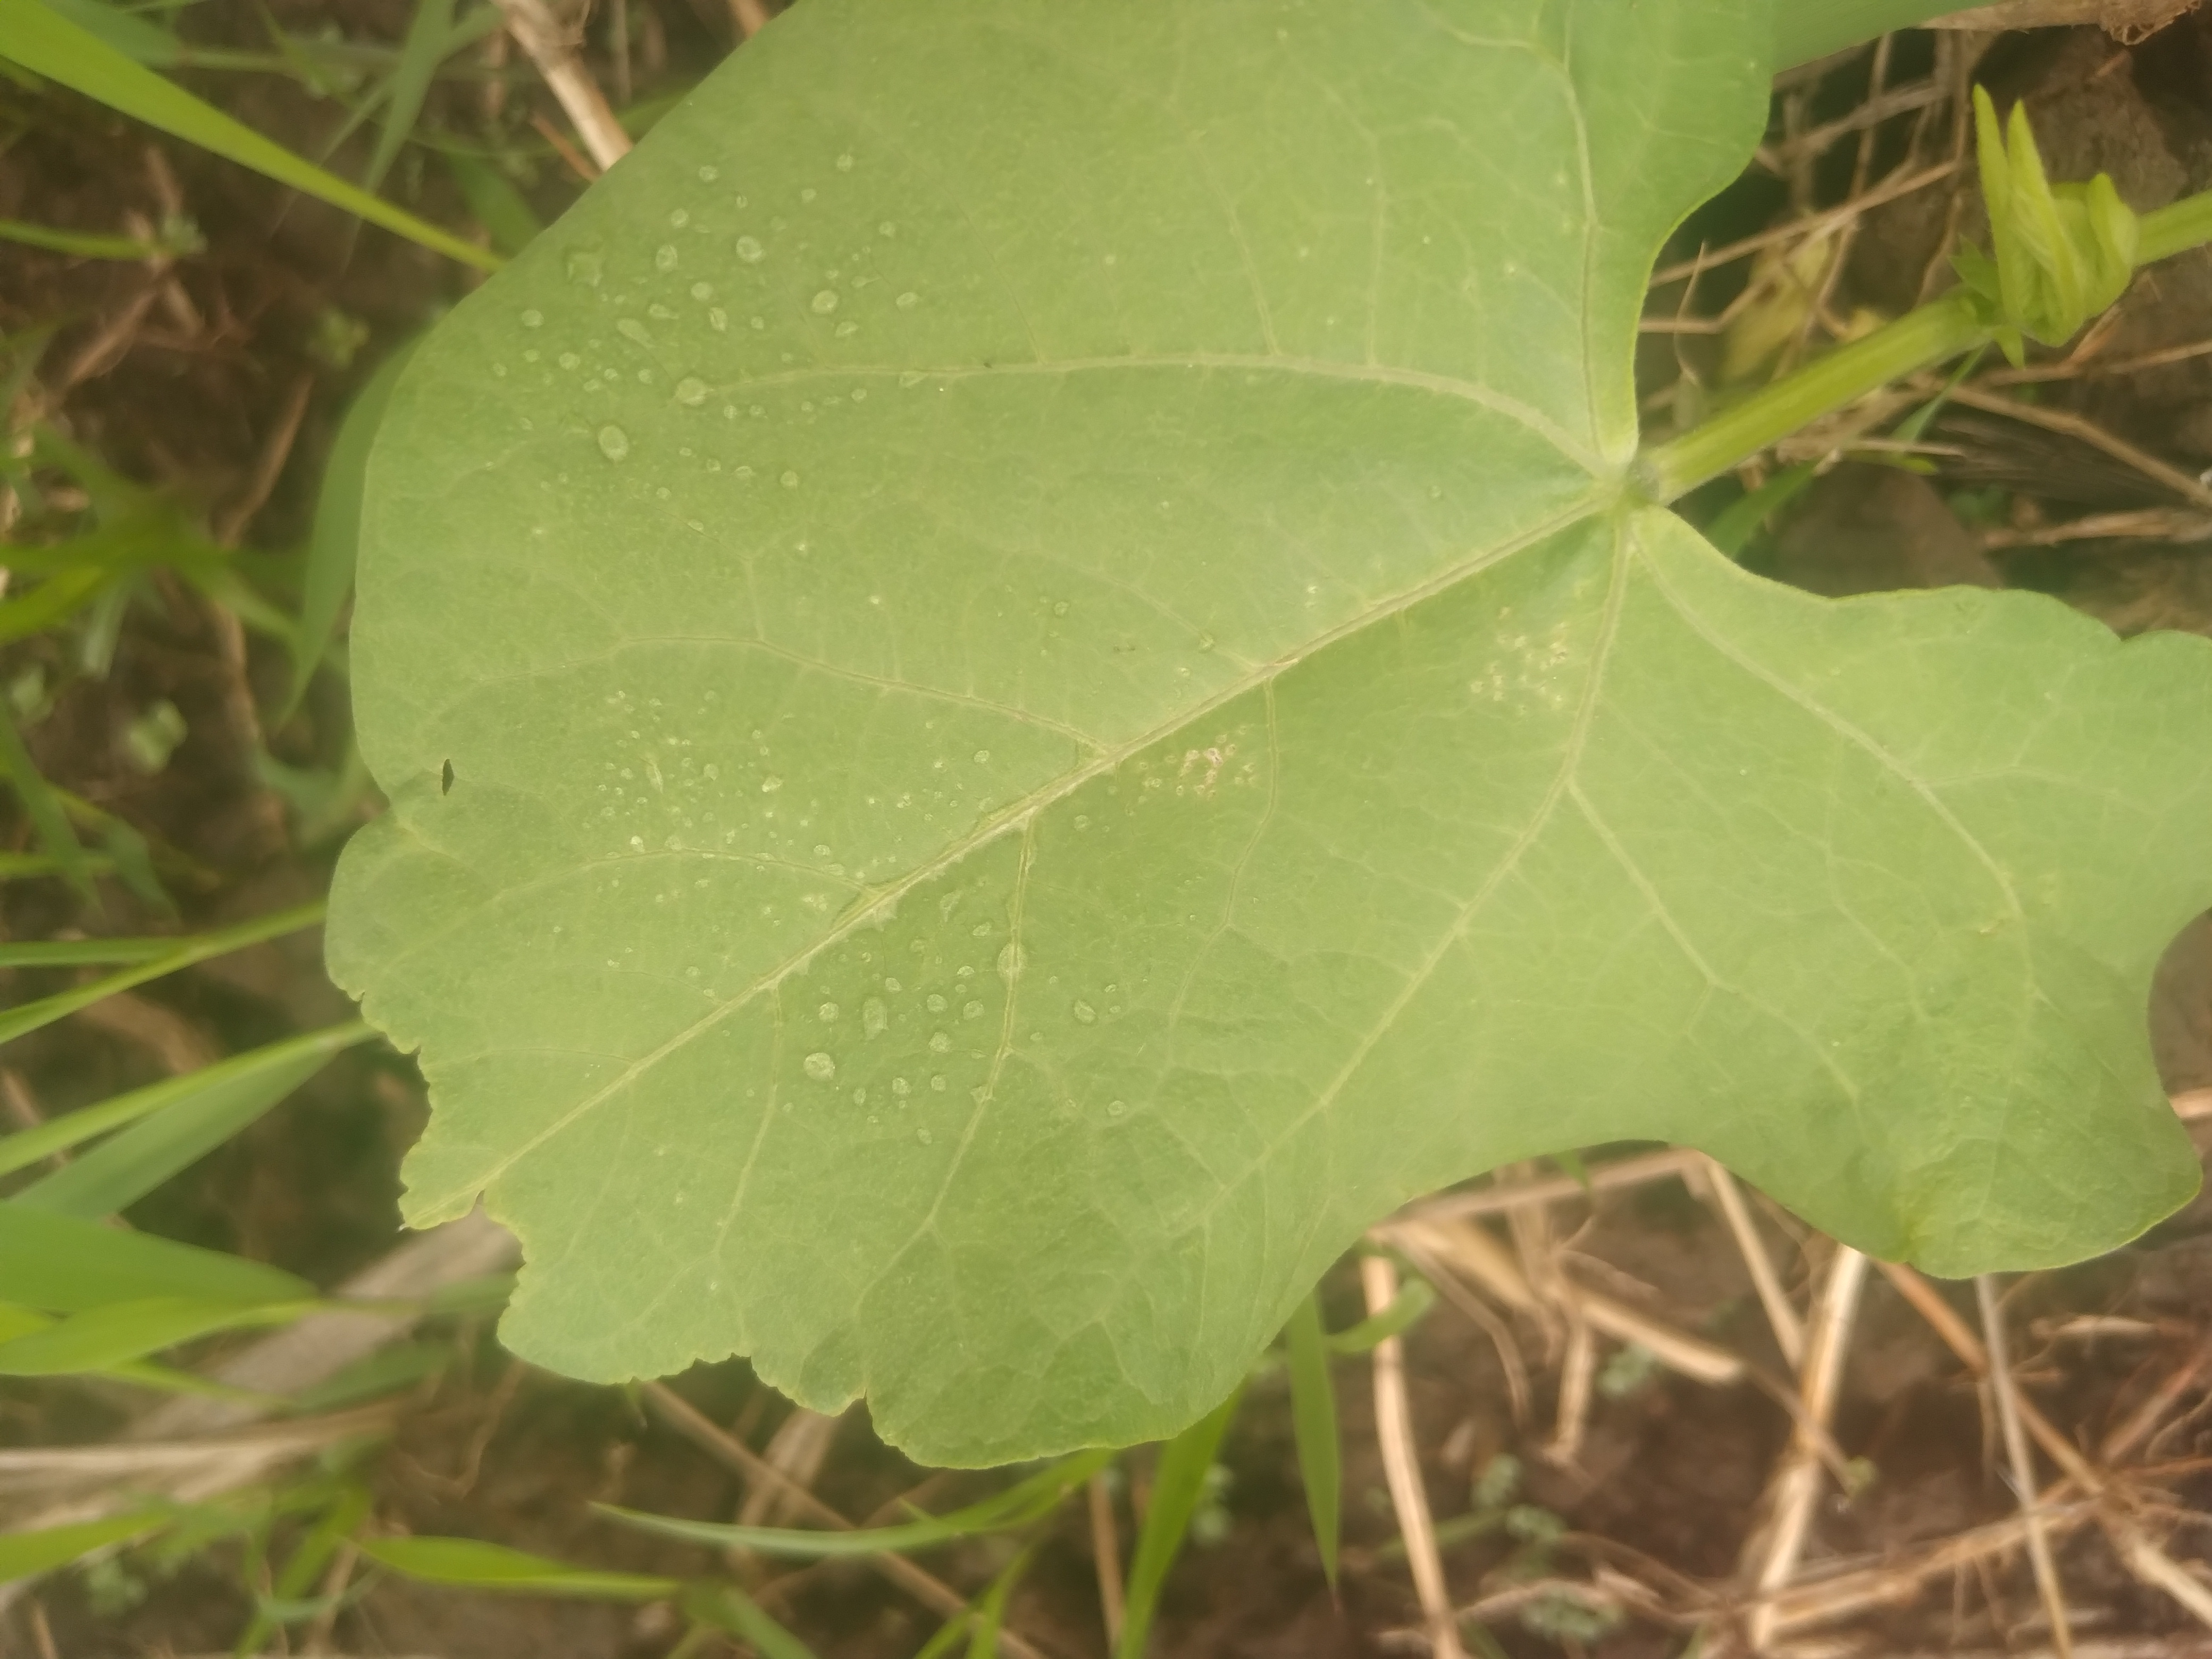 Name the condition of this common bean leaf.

healthy
